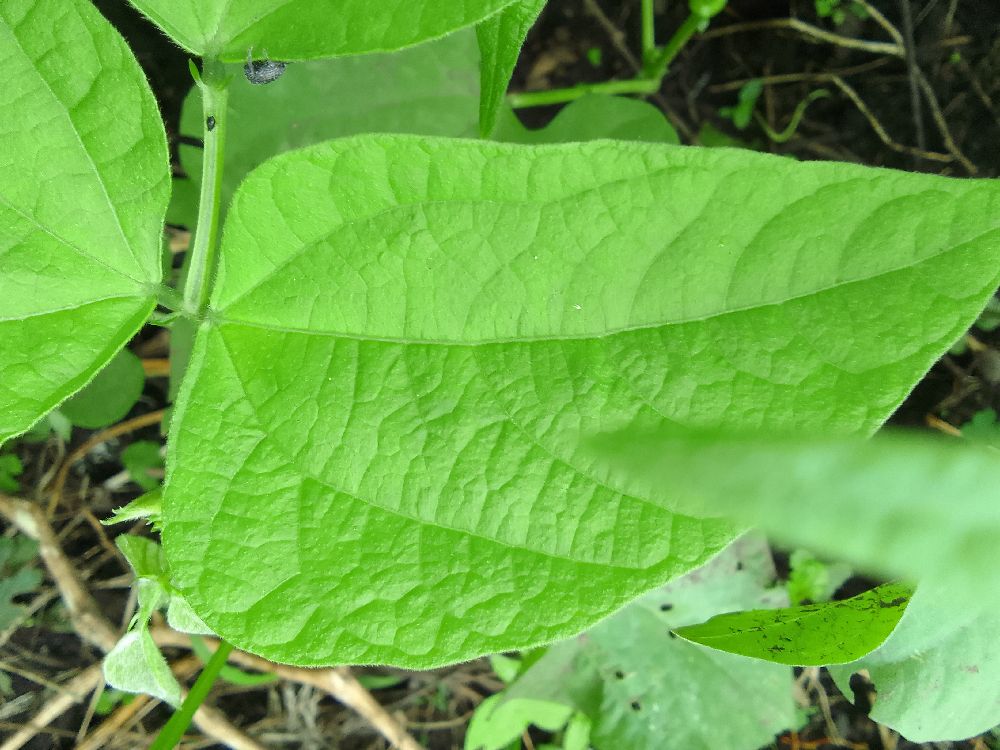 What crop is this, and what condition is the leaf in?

common bean, healthy
